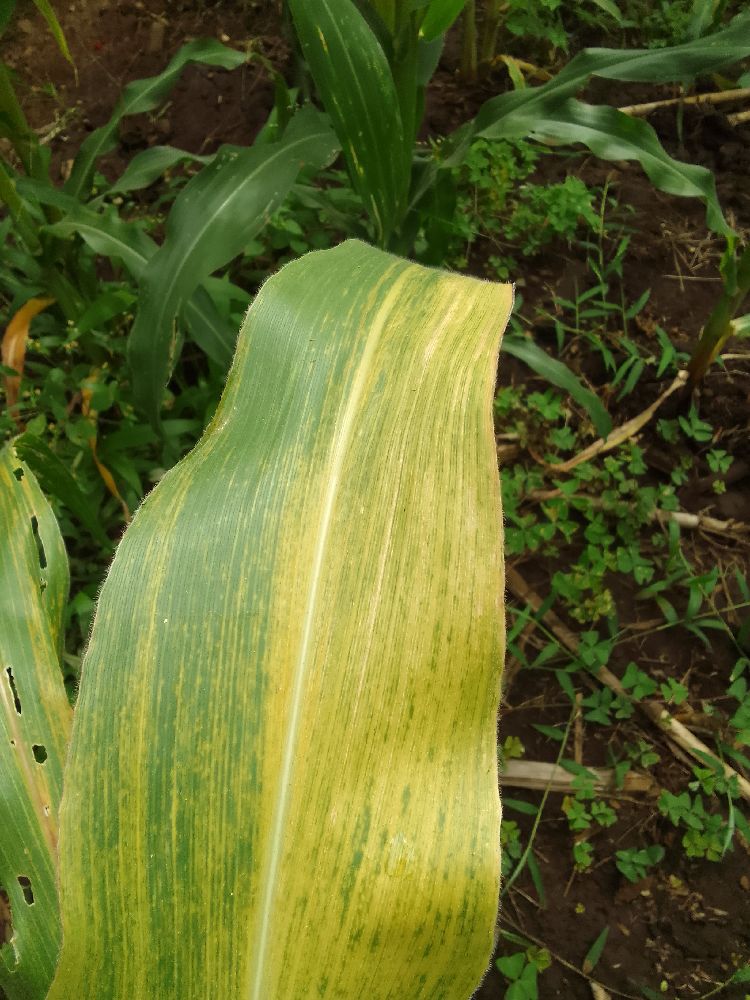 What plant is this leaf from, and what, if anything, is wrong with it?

maize, maize lethal necrosis
